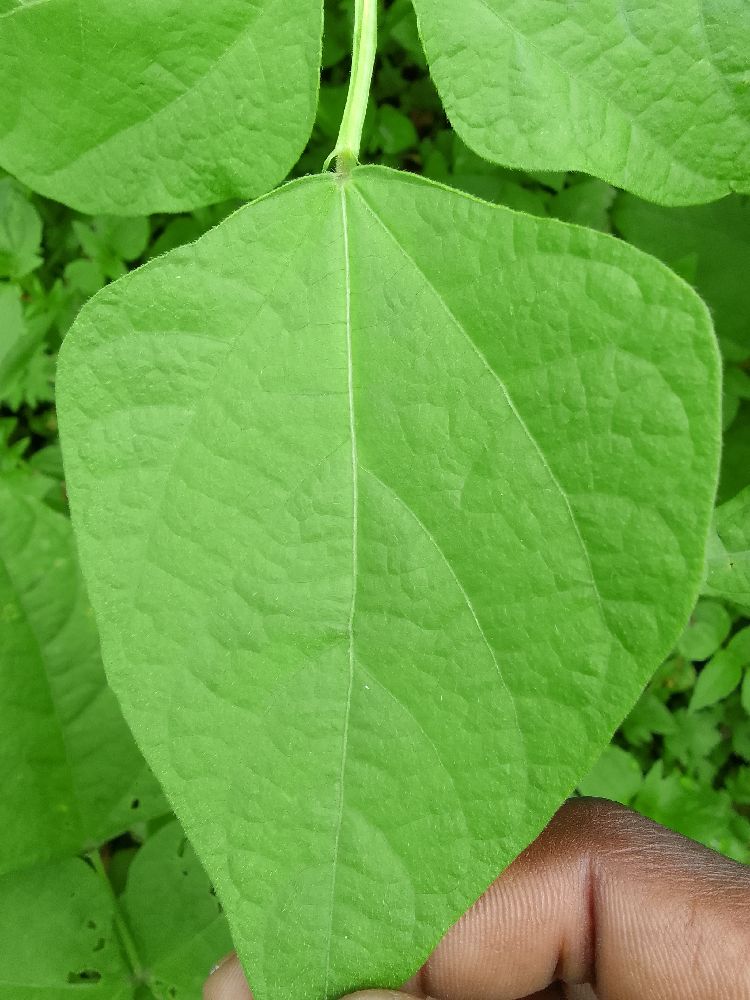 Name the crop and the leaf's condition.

common bean, healthy
